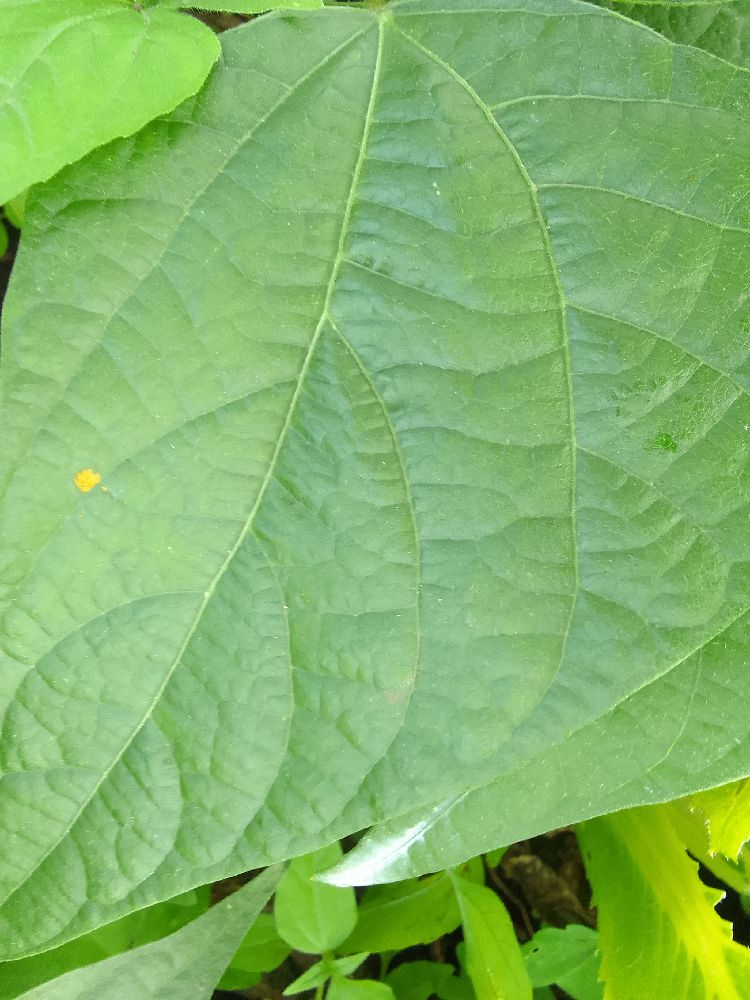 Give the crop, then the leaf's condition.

common bean, healthy
